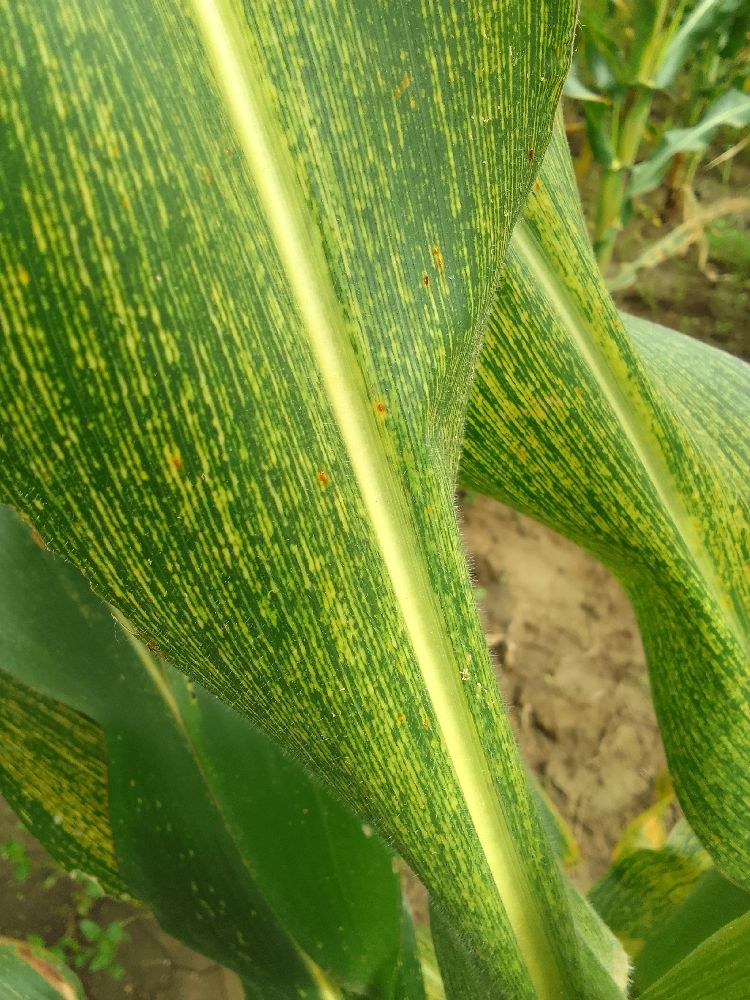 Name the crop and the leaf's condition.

maize, maize streak virus
